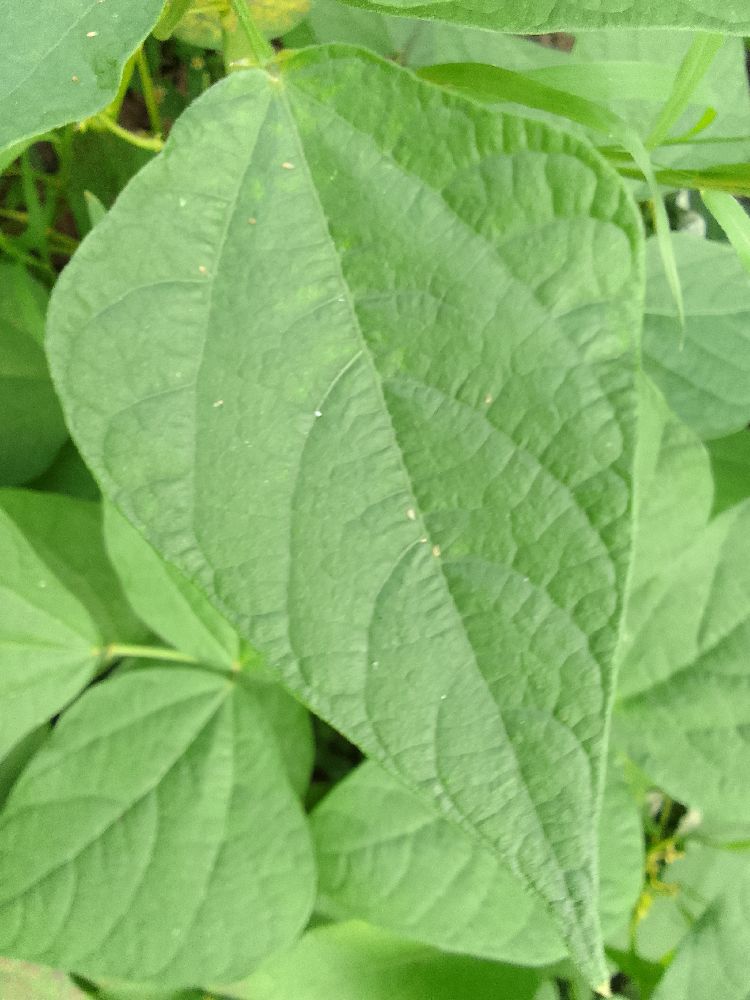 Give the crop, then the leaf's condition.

common bean, healthy
